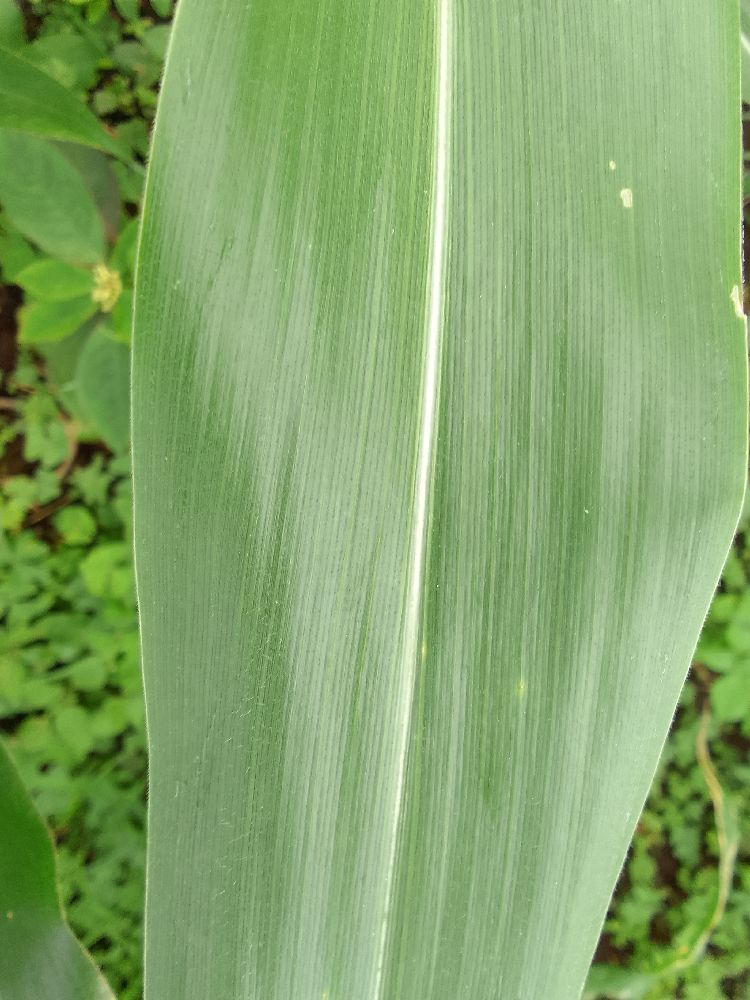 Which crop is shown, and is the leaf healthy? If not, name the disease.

maize, healthy
